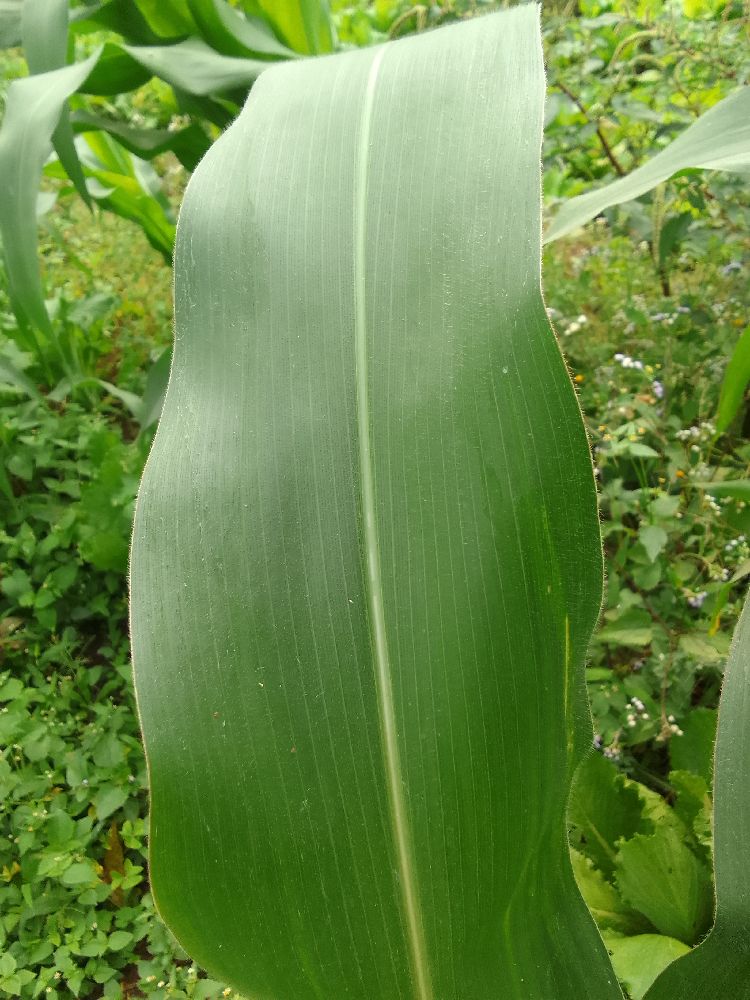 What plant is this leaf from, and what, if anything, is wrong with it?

maize, healthy
